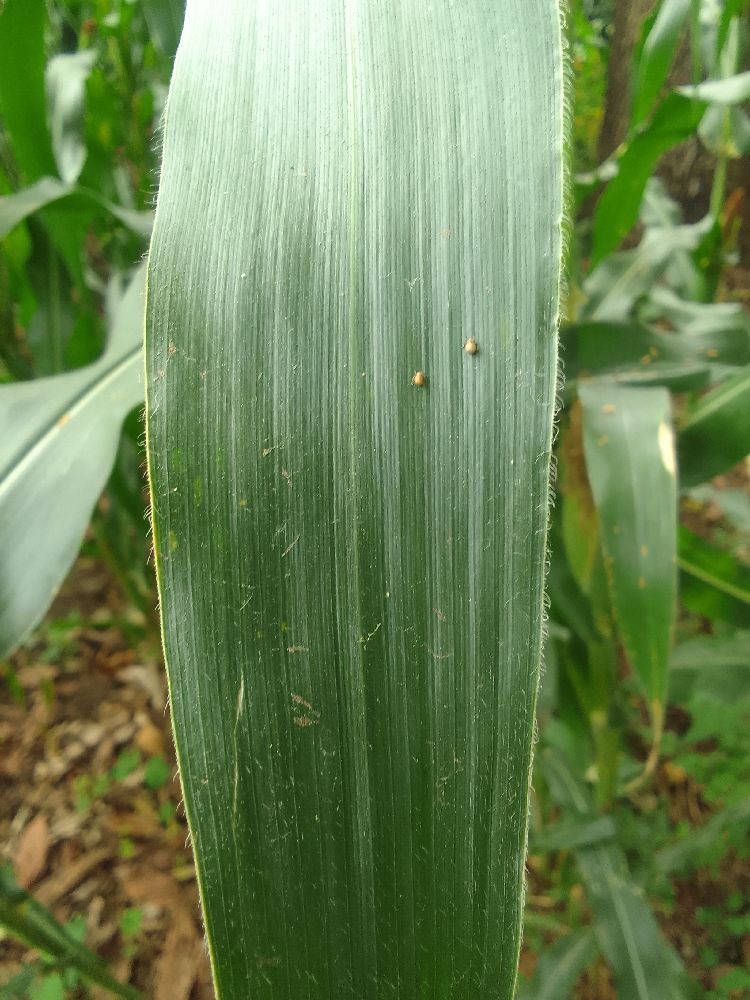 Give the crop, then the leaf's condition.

maize, healthy
